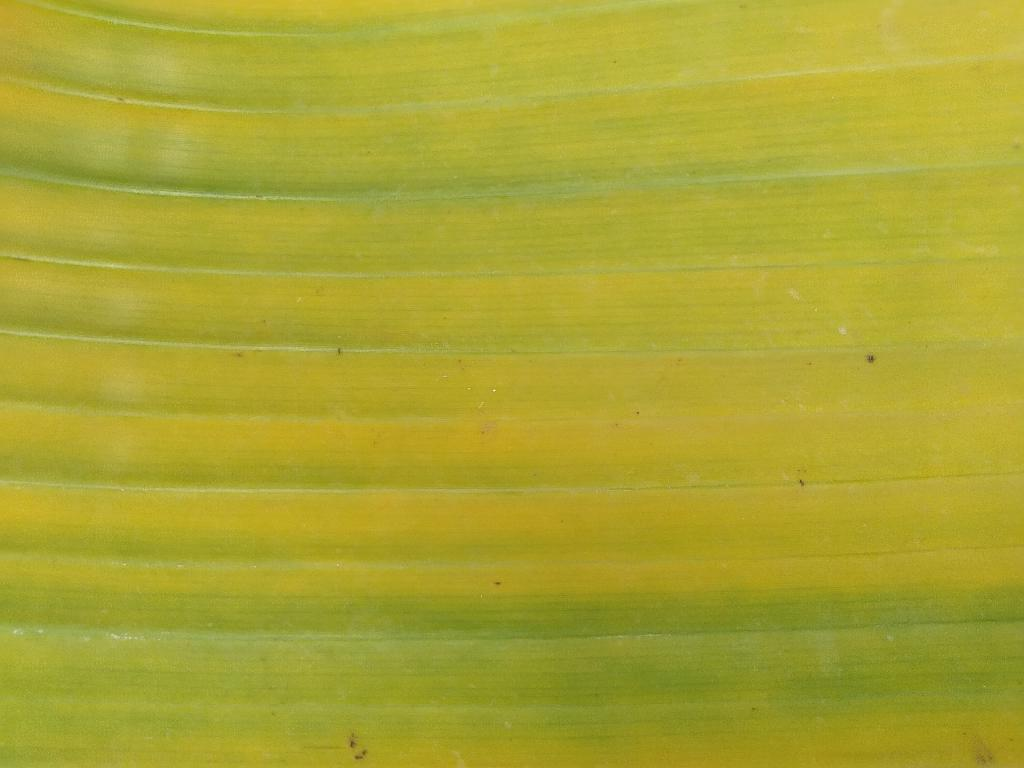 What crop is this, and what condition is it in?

banana, fusarium wilt race 1
